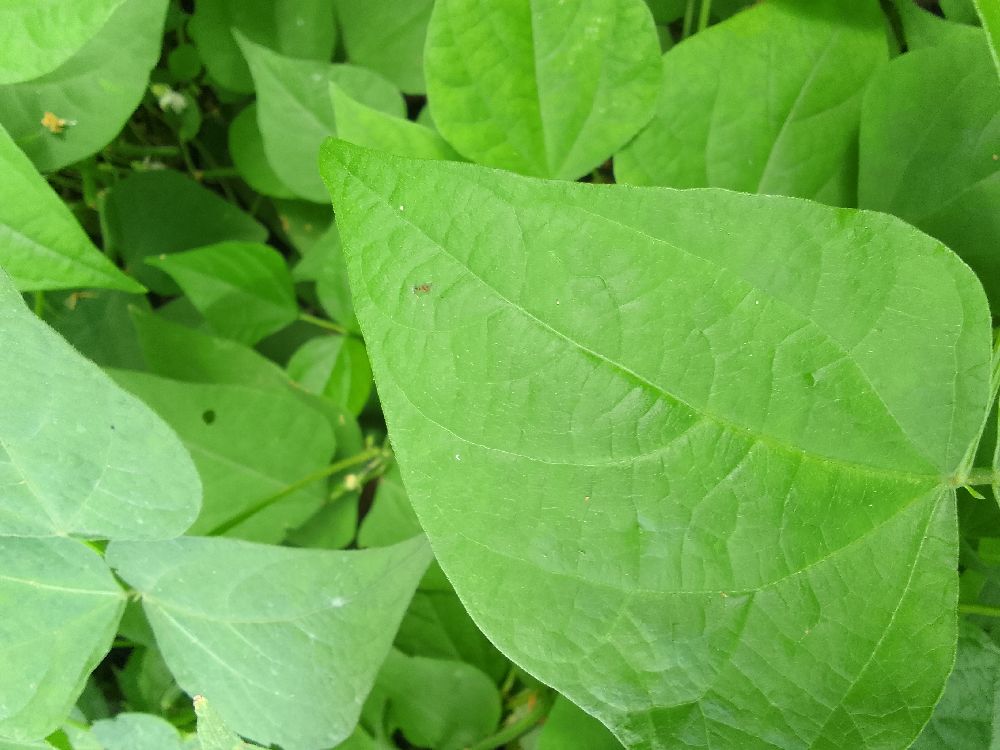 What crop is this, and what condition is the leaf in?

common bean, healthy
